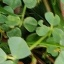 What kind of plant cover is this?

unstructured weed
